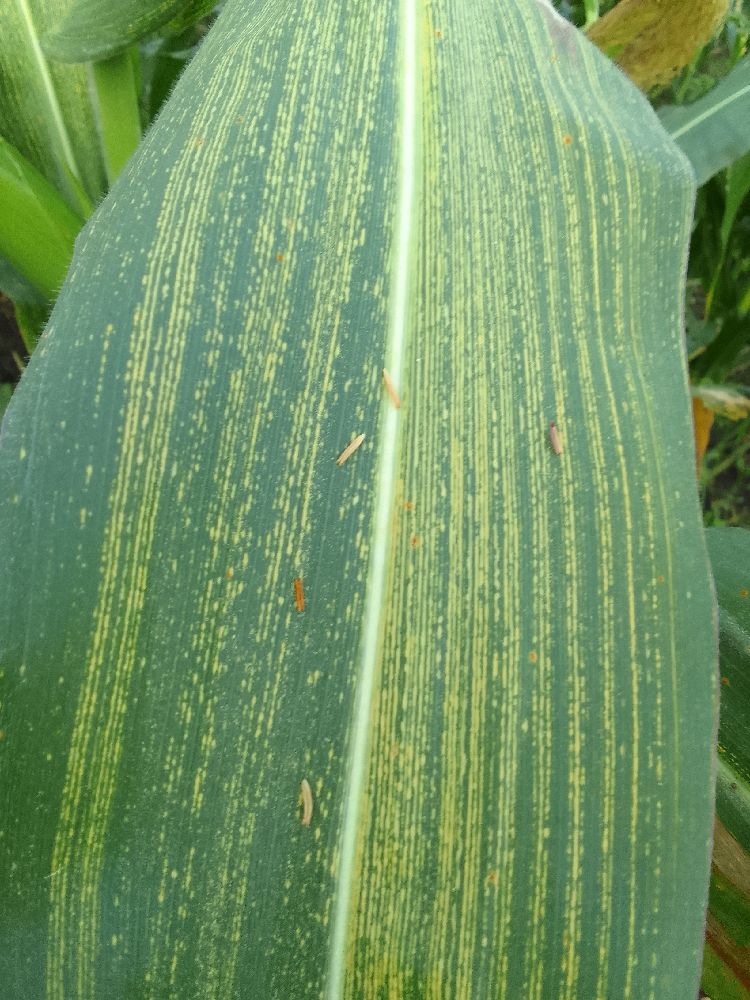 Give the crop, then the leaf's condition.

maize, maize streak virus
